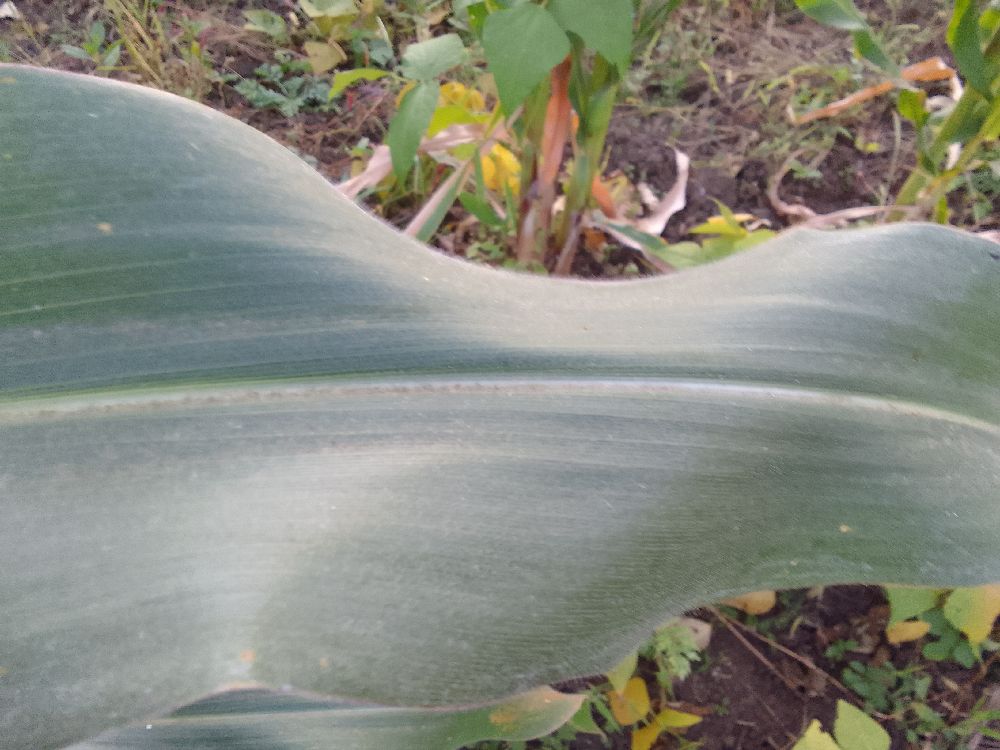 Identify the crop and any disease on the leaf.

maize, healthy
